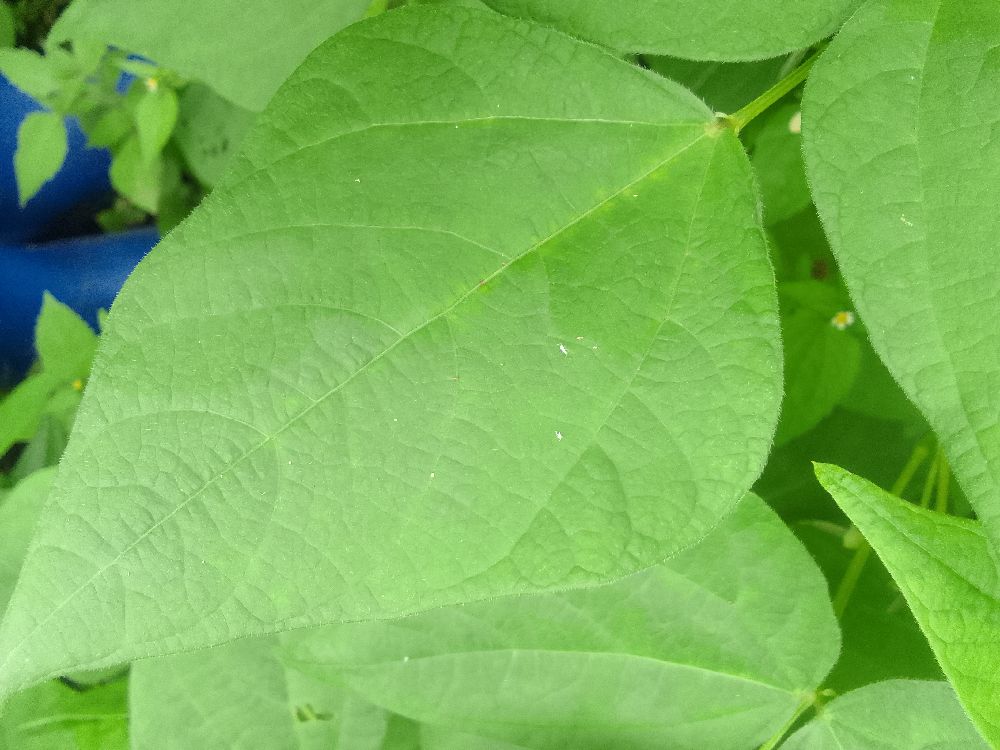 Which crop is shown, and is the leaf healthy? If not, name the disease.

common bean, healthy
